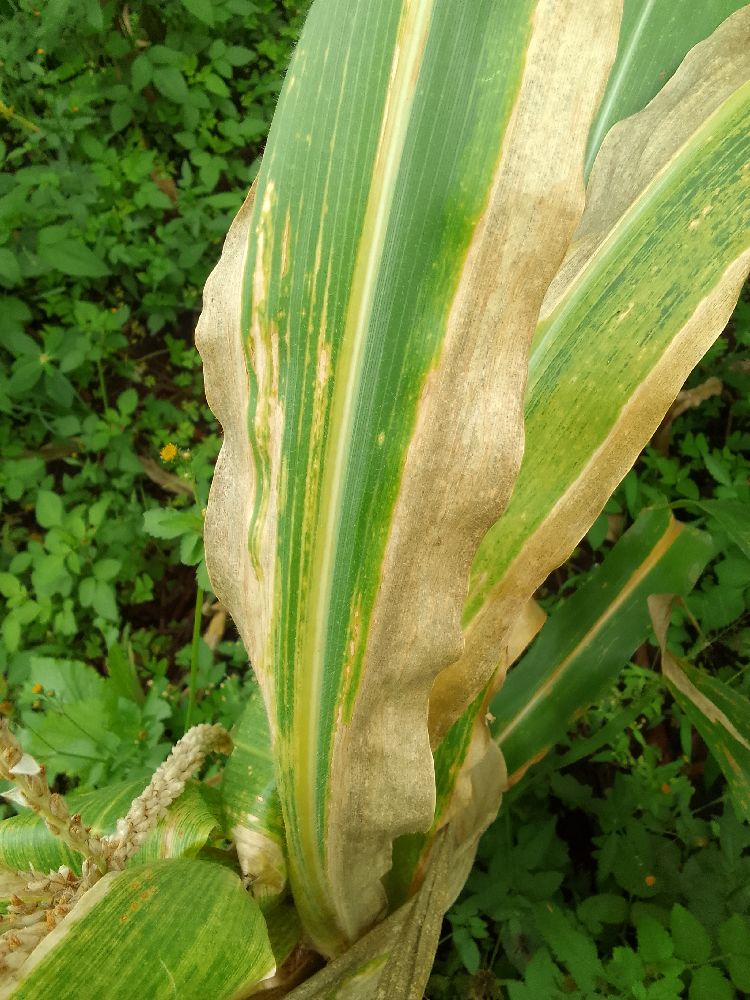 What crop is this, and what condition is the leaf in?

maize, maize lethal necrosis
